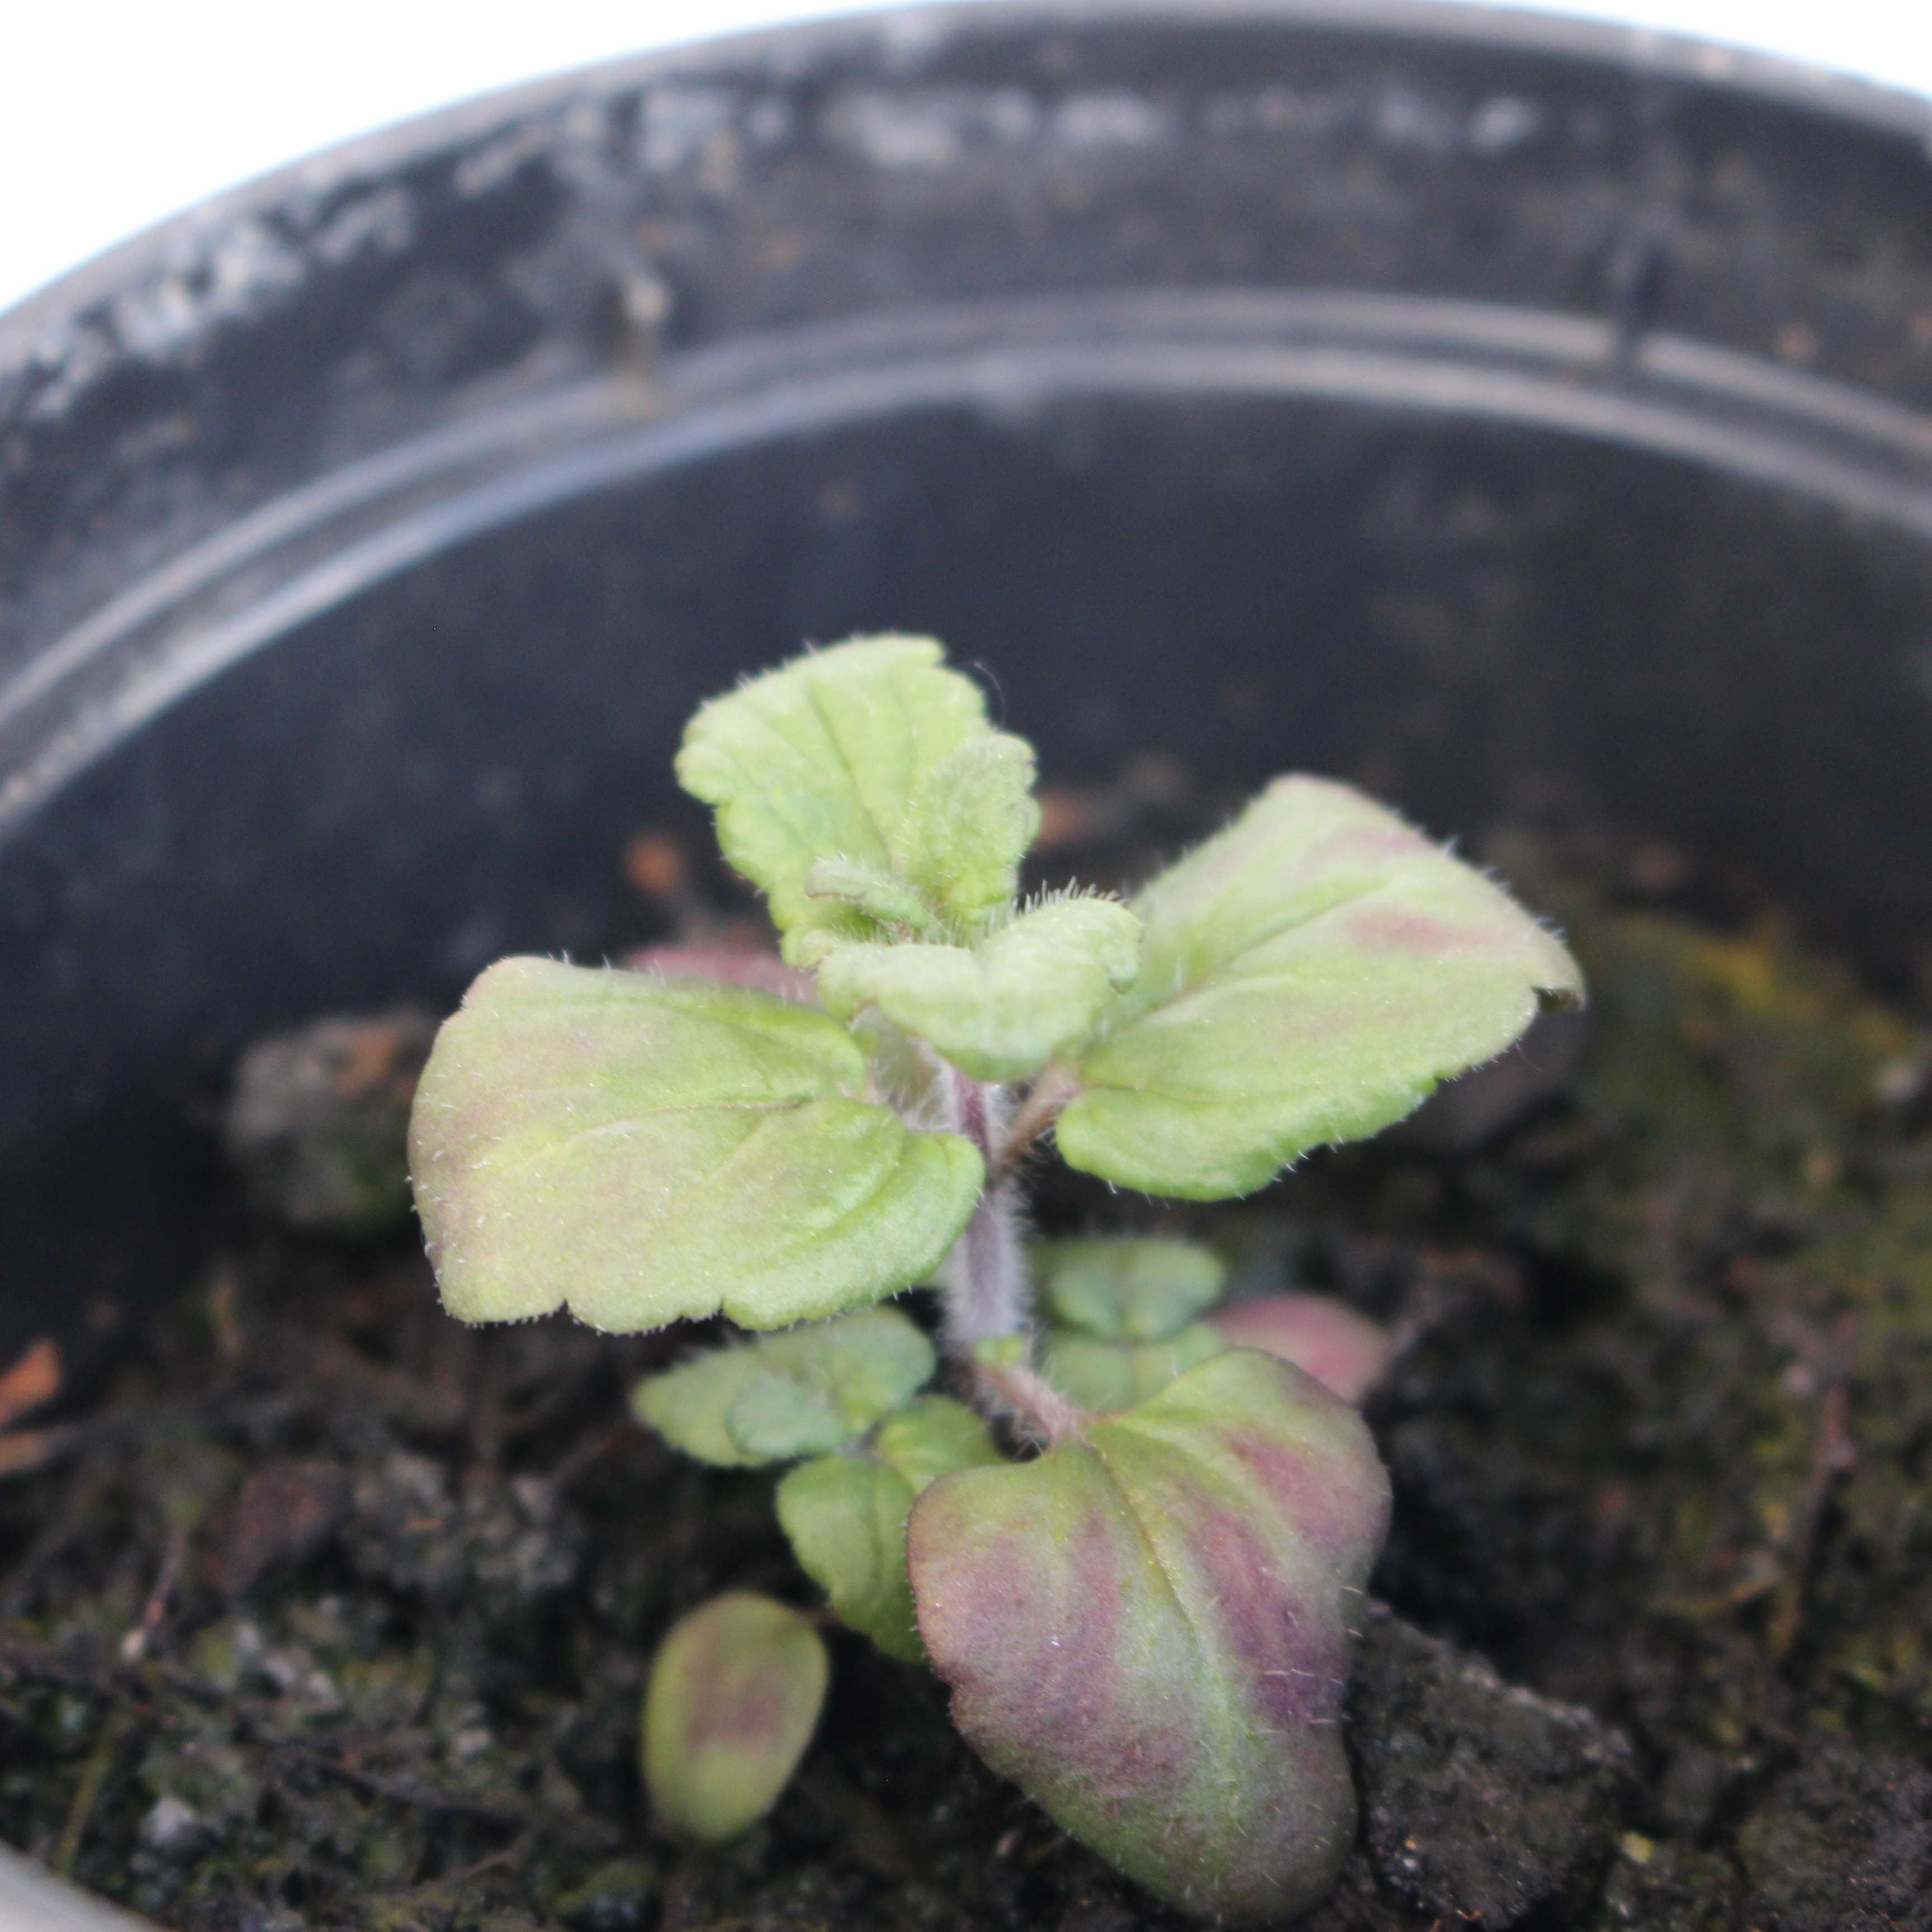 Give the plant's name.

Veronica persica
